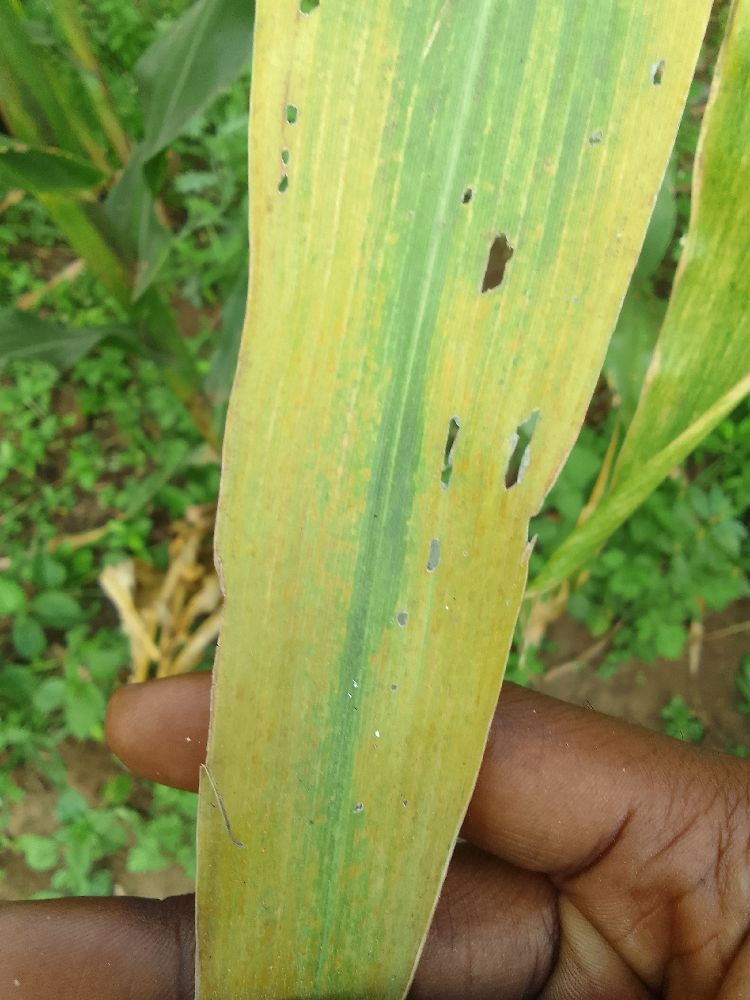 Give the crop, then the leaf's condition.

maize, maize lethal necrosis
